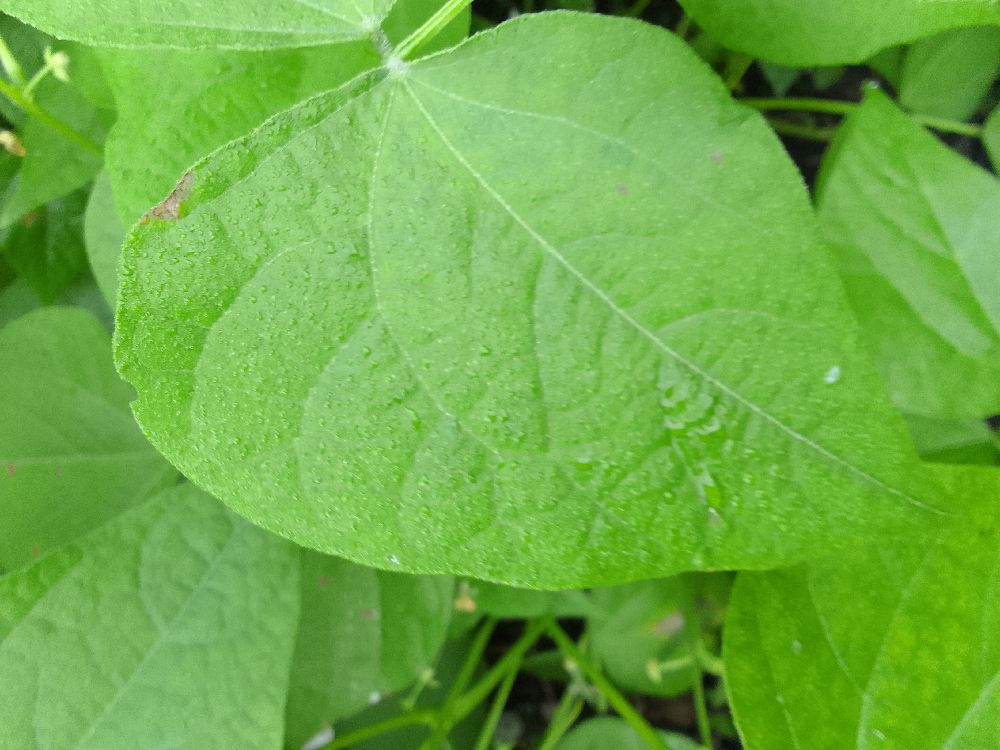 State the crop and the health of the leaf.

common bean, healthy
